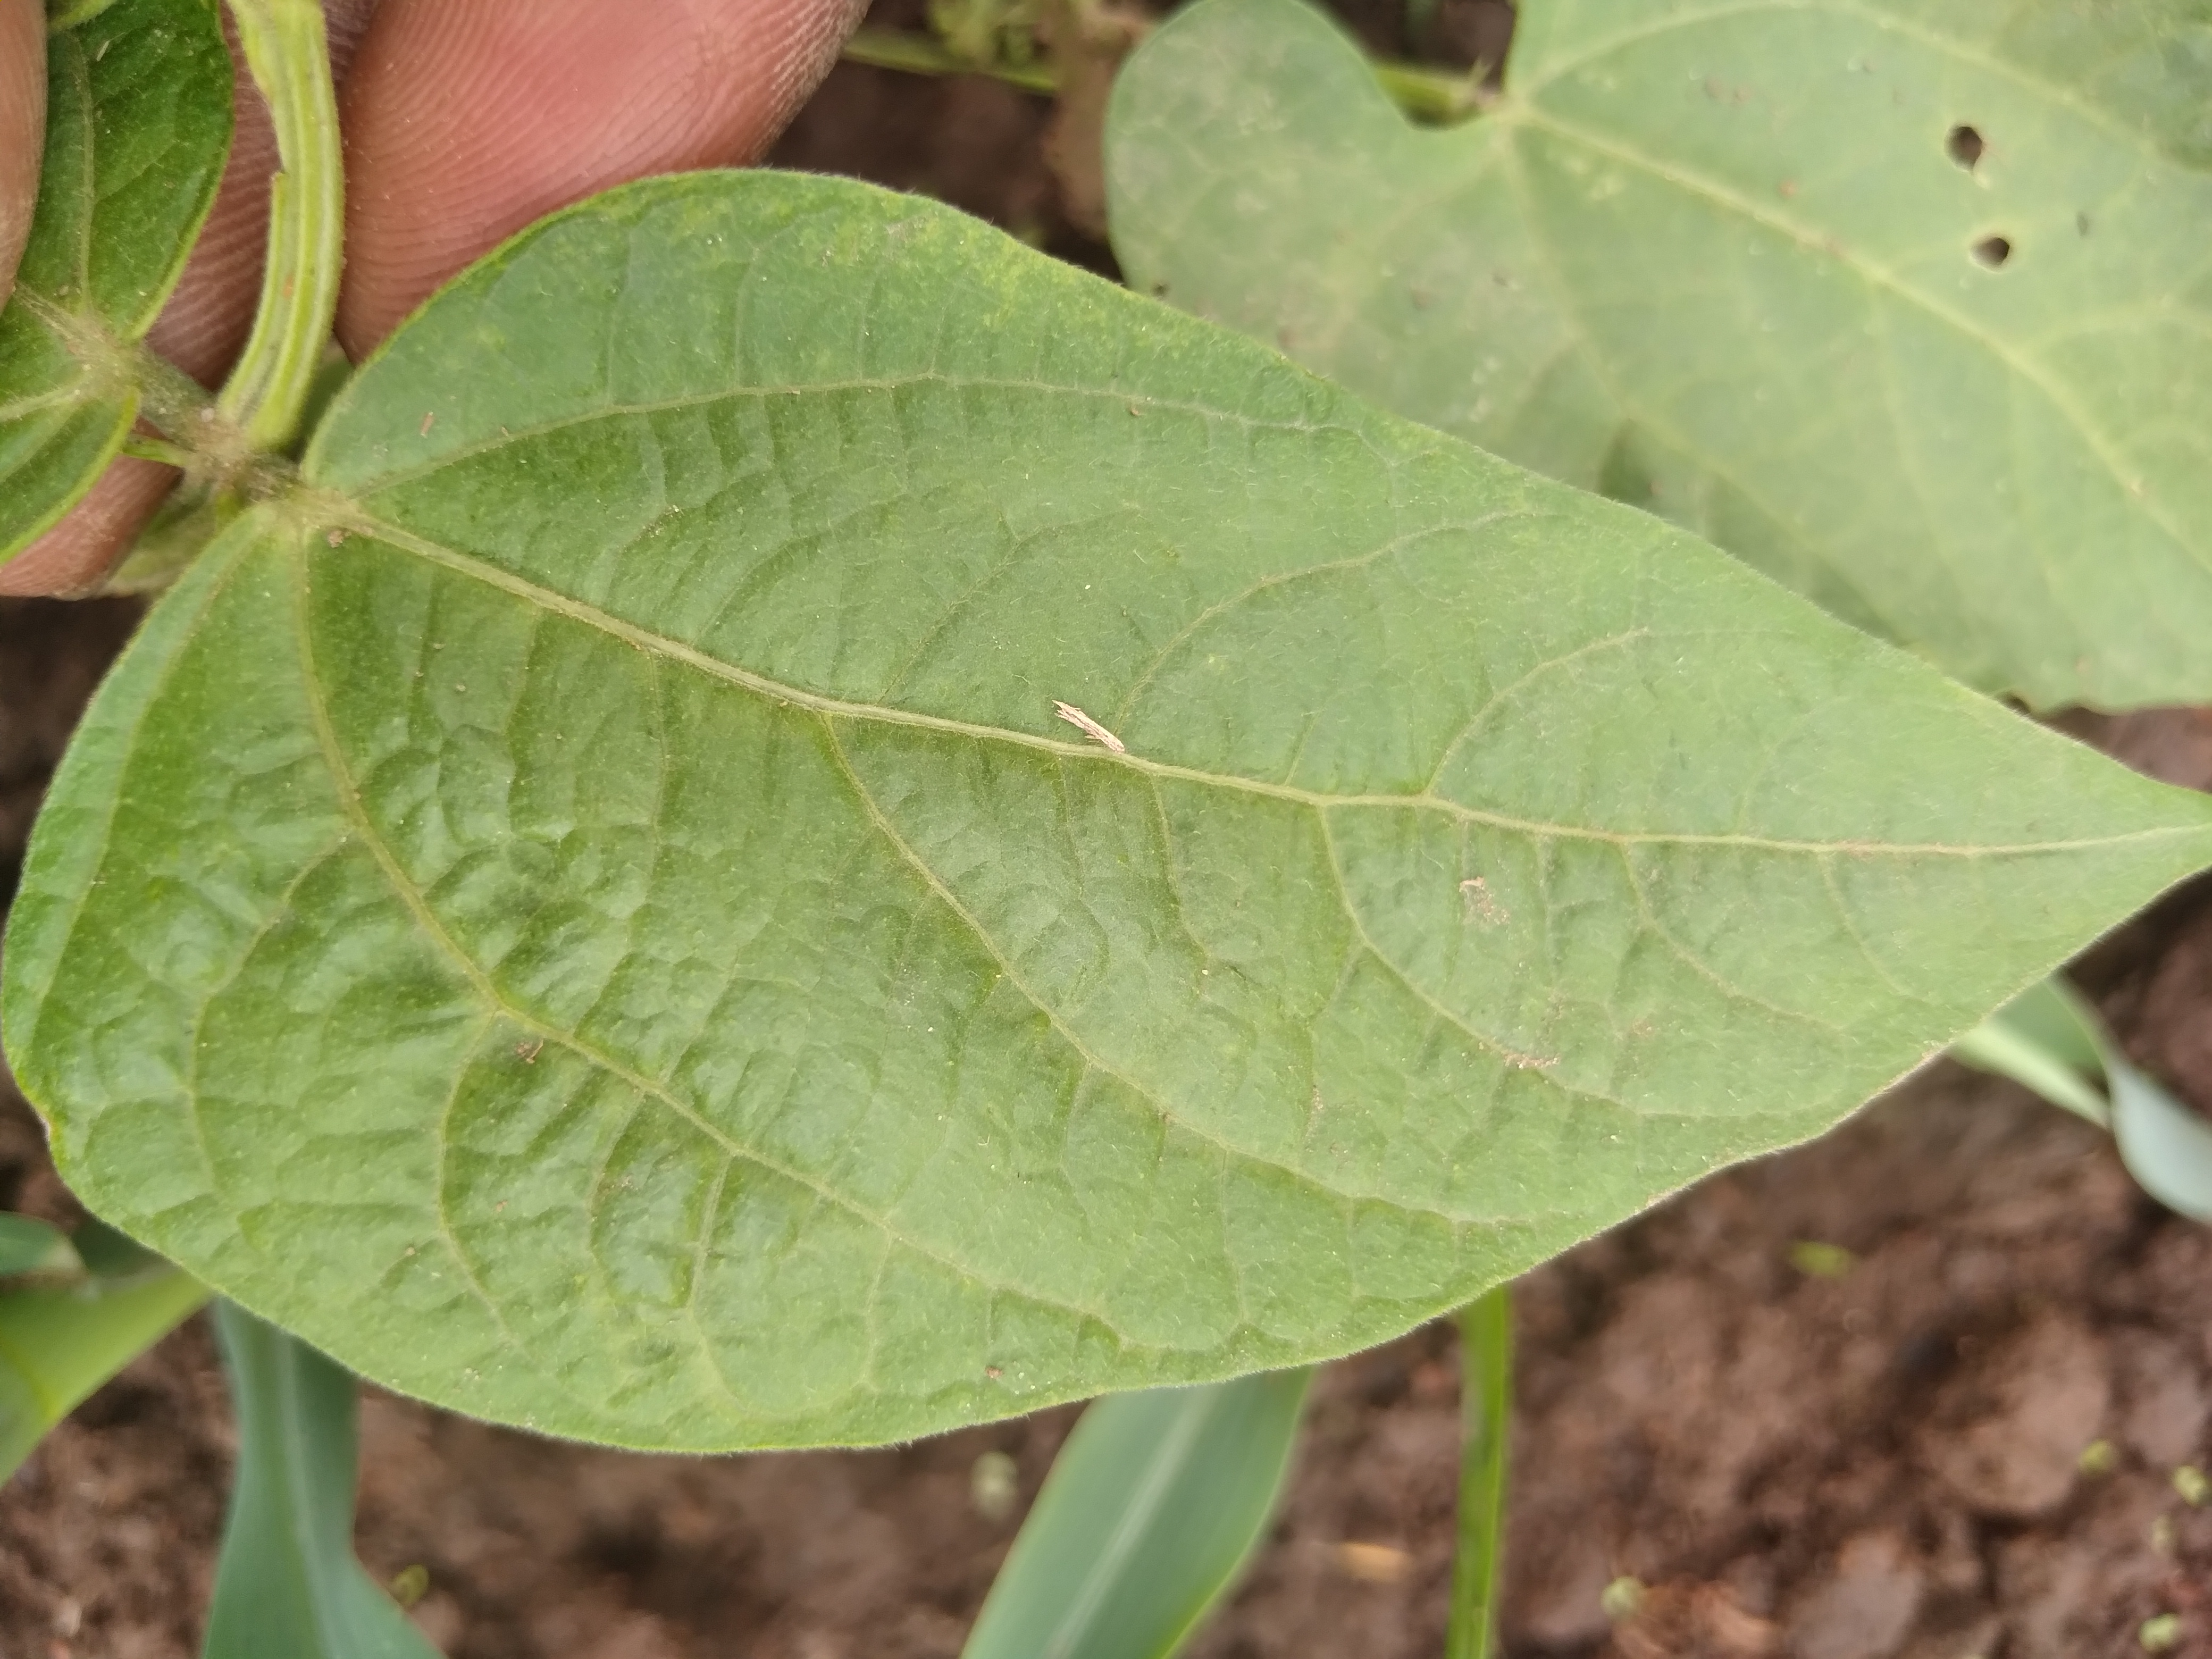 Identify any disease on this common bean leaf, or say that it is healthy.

healthy
